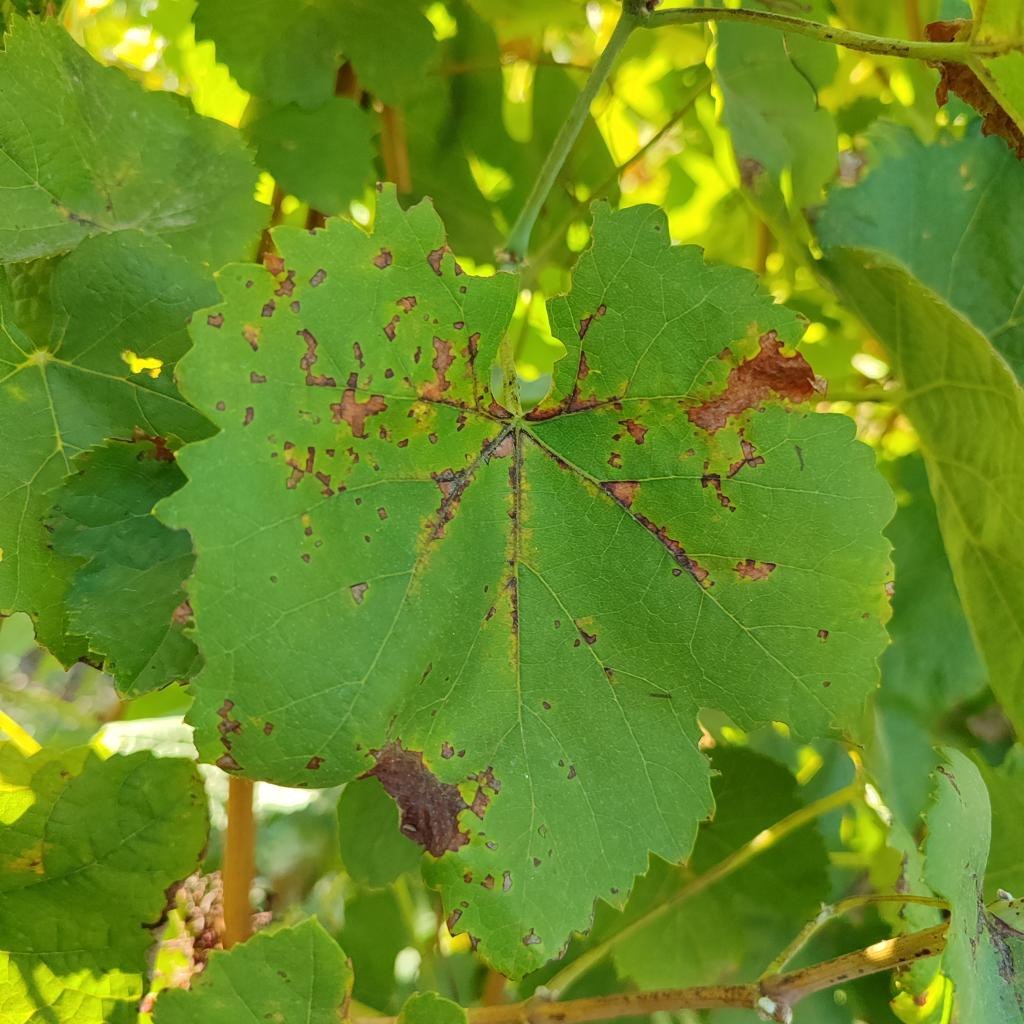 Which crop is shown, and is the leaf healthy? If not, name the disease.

grapevine, downy mildew
